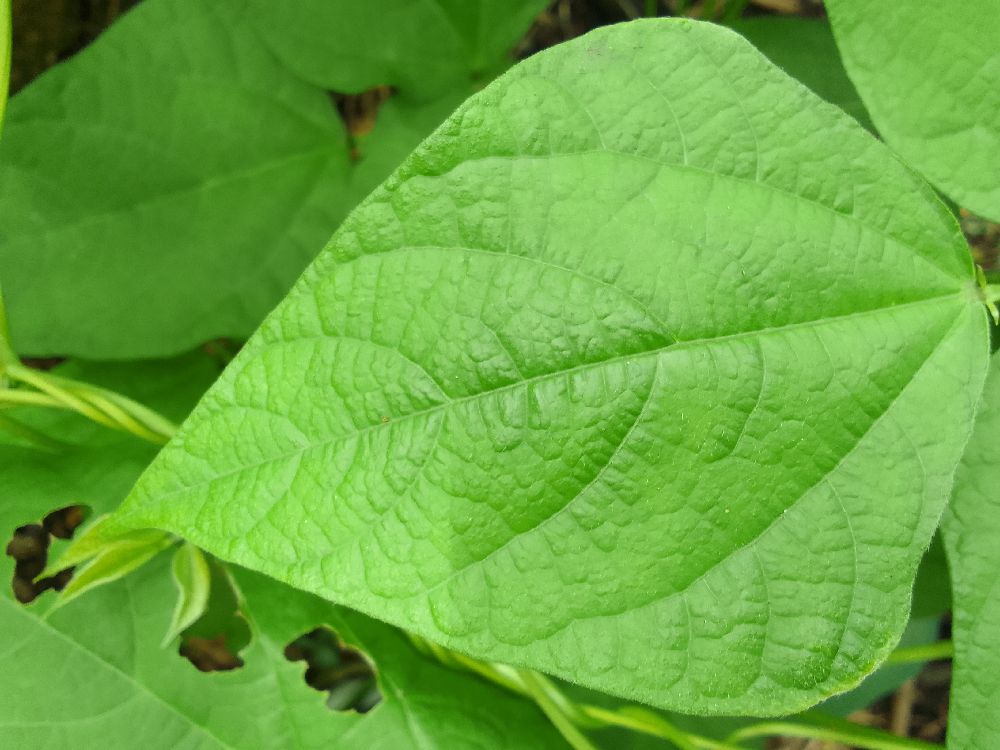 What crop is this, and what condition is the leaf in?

common bean, healthy
